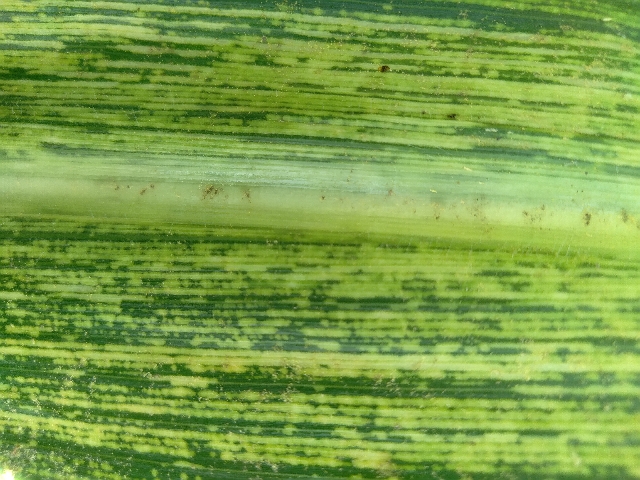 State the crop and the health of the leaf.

maize, maize streak virus
